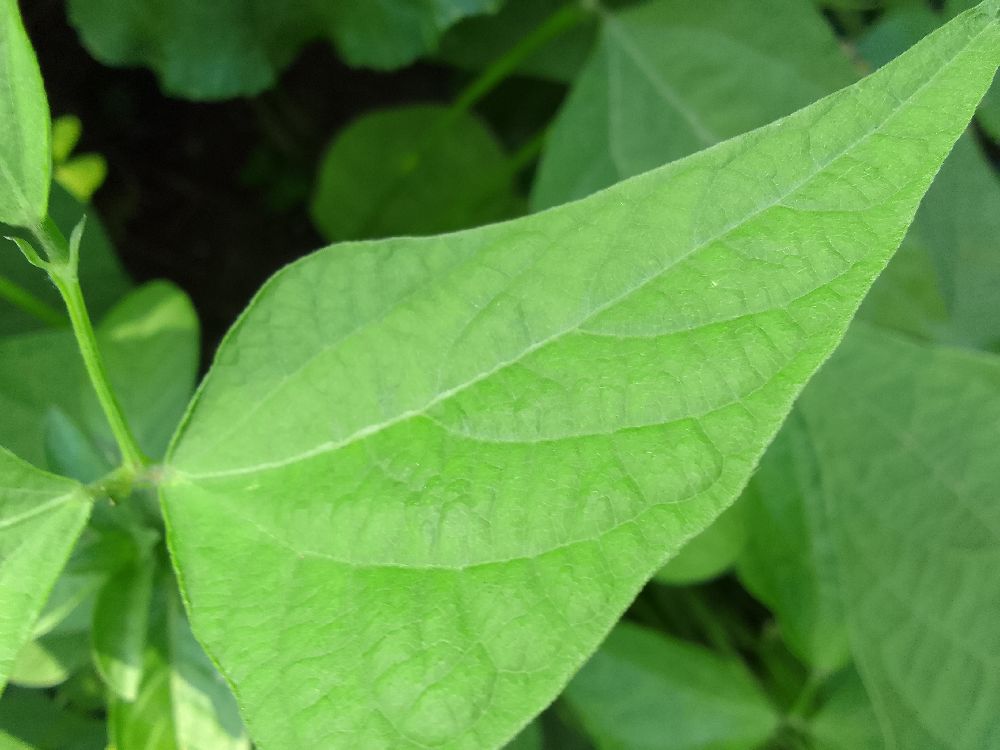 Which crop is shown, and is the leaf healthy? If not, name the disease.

common bean, healthy
